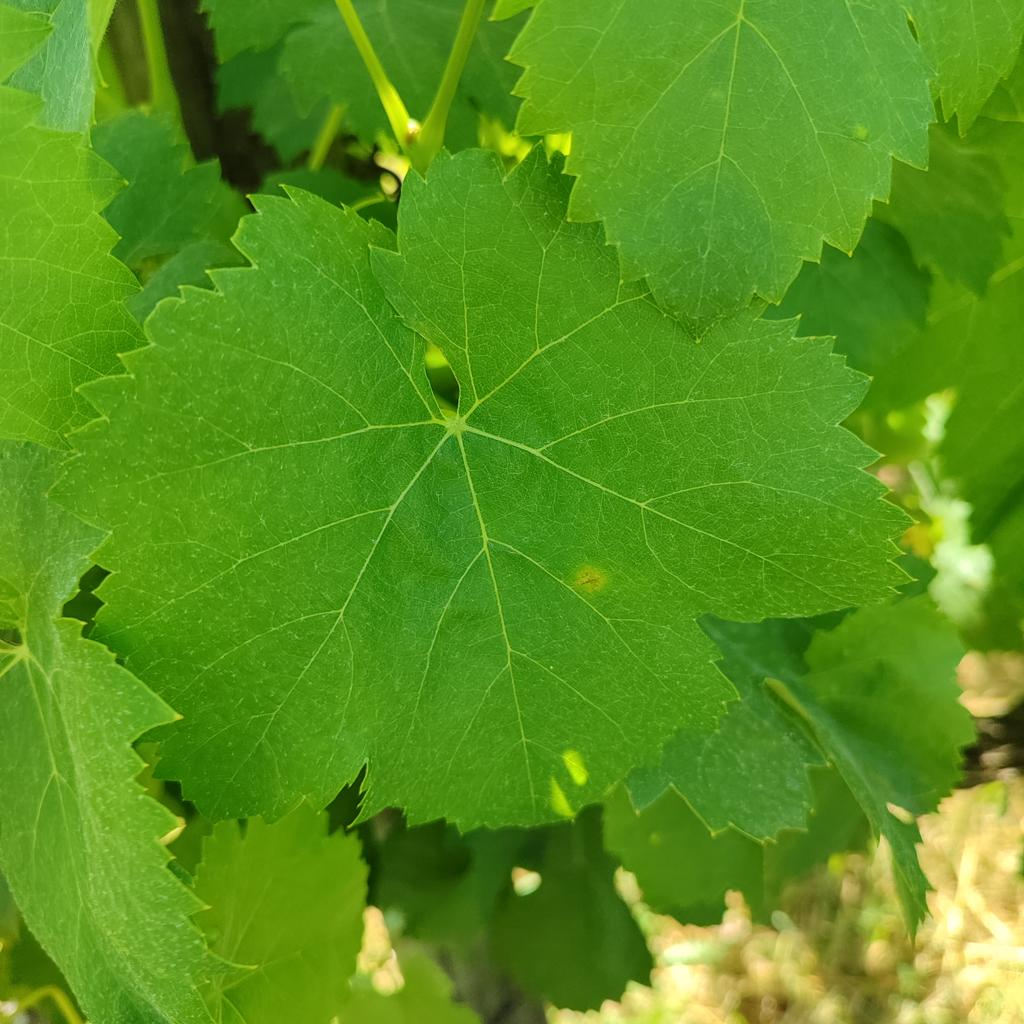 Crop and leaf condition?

grapevine, downy mildew
